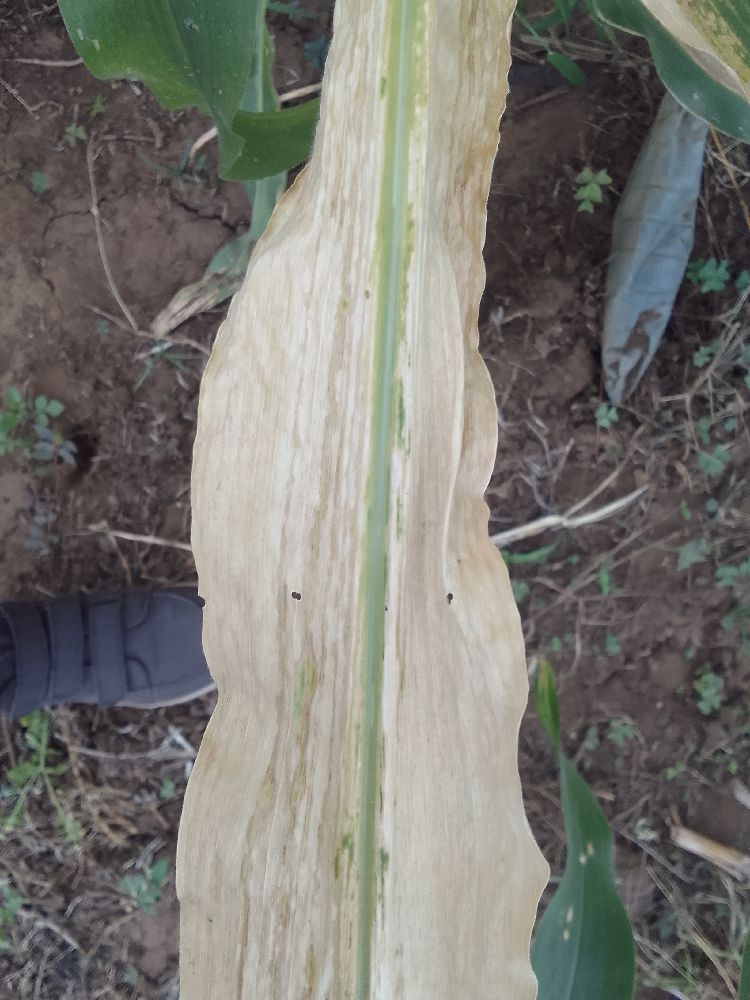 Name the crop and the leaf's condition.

maize, maize lethal necrosis
